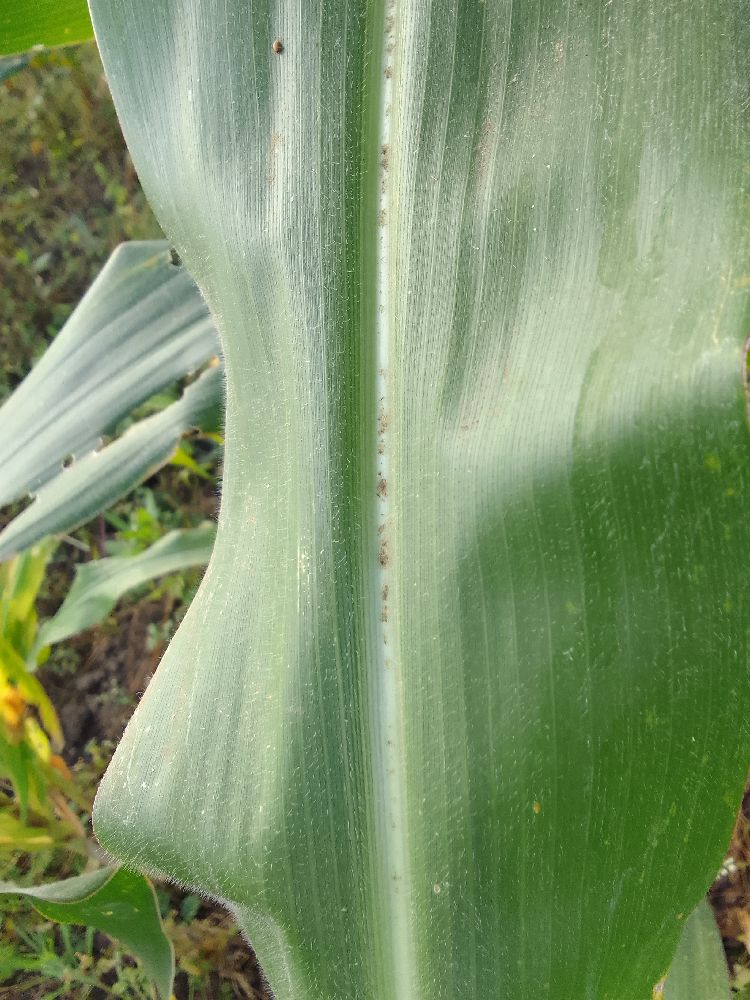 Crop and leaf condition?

maize, healthy
